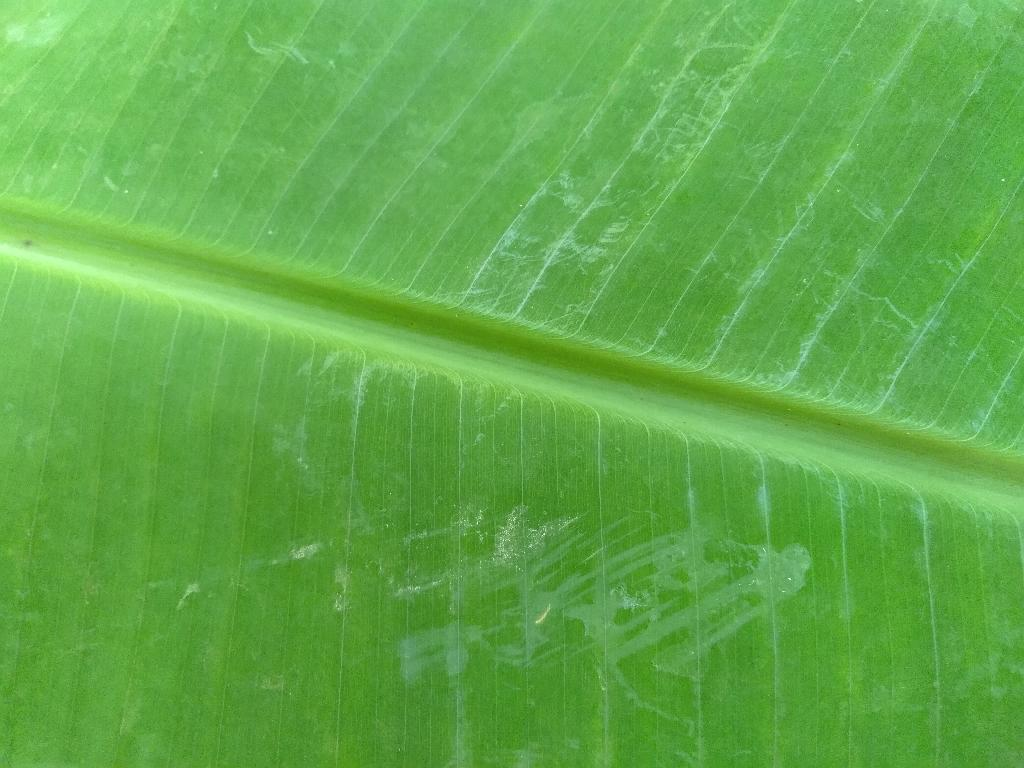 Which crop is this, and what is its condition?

banana, healthy
